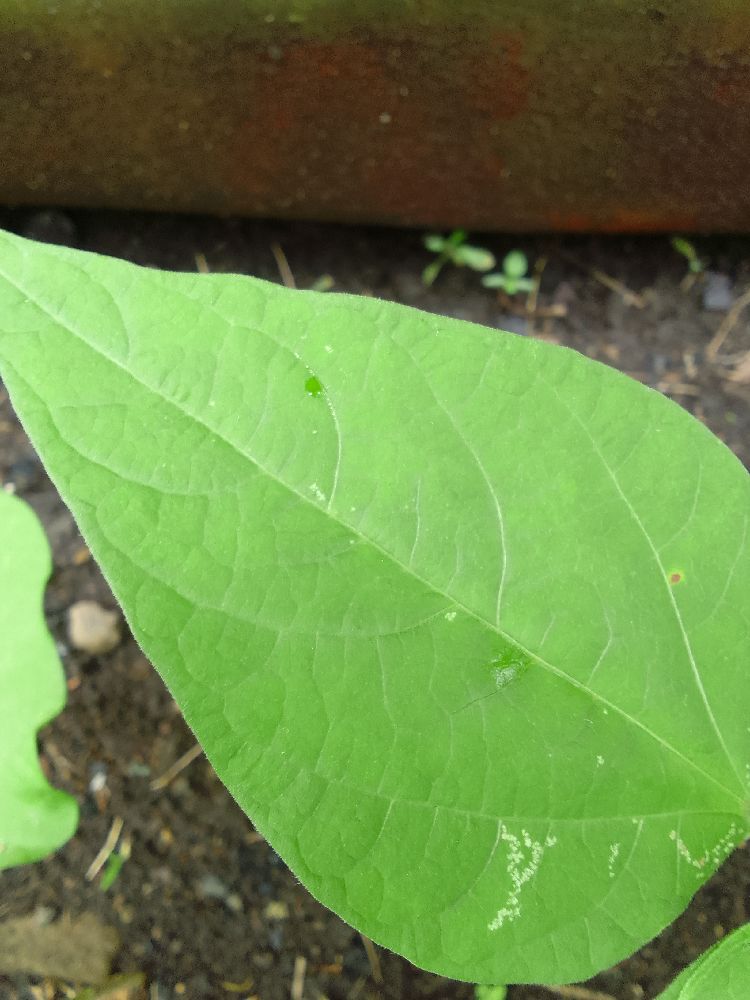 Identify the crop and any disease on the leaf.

common bean, healthy
